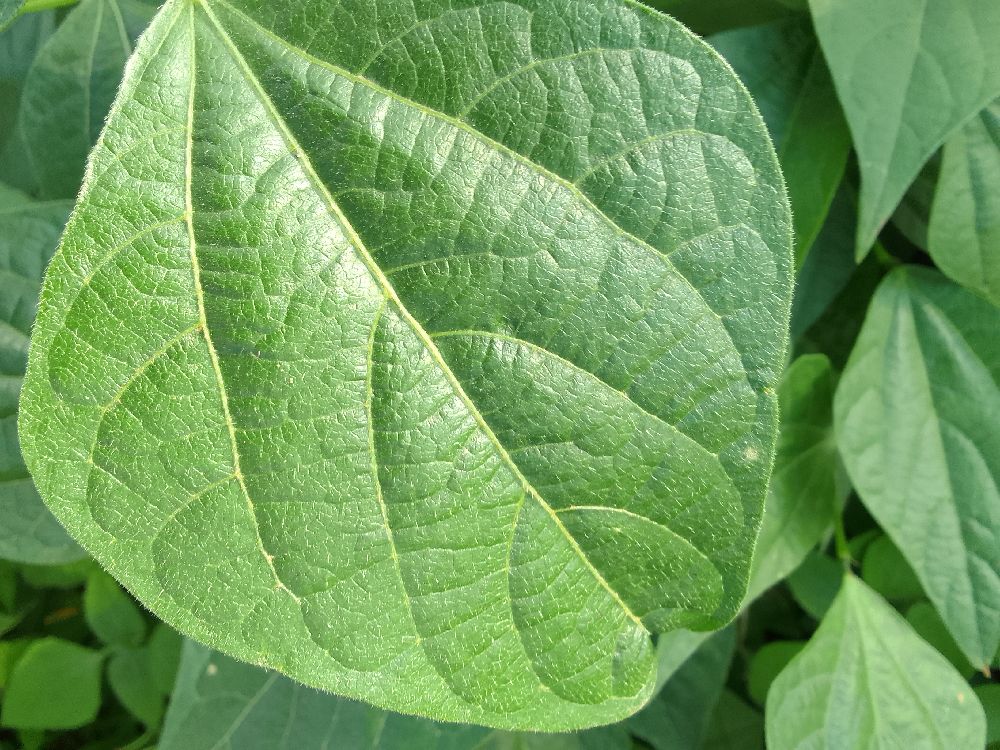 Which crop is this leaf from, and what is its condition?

common bean, healthy
